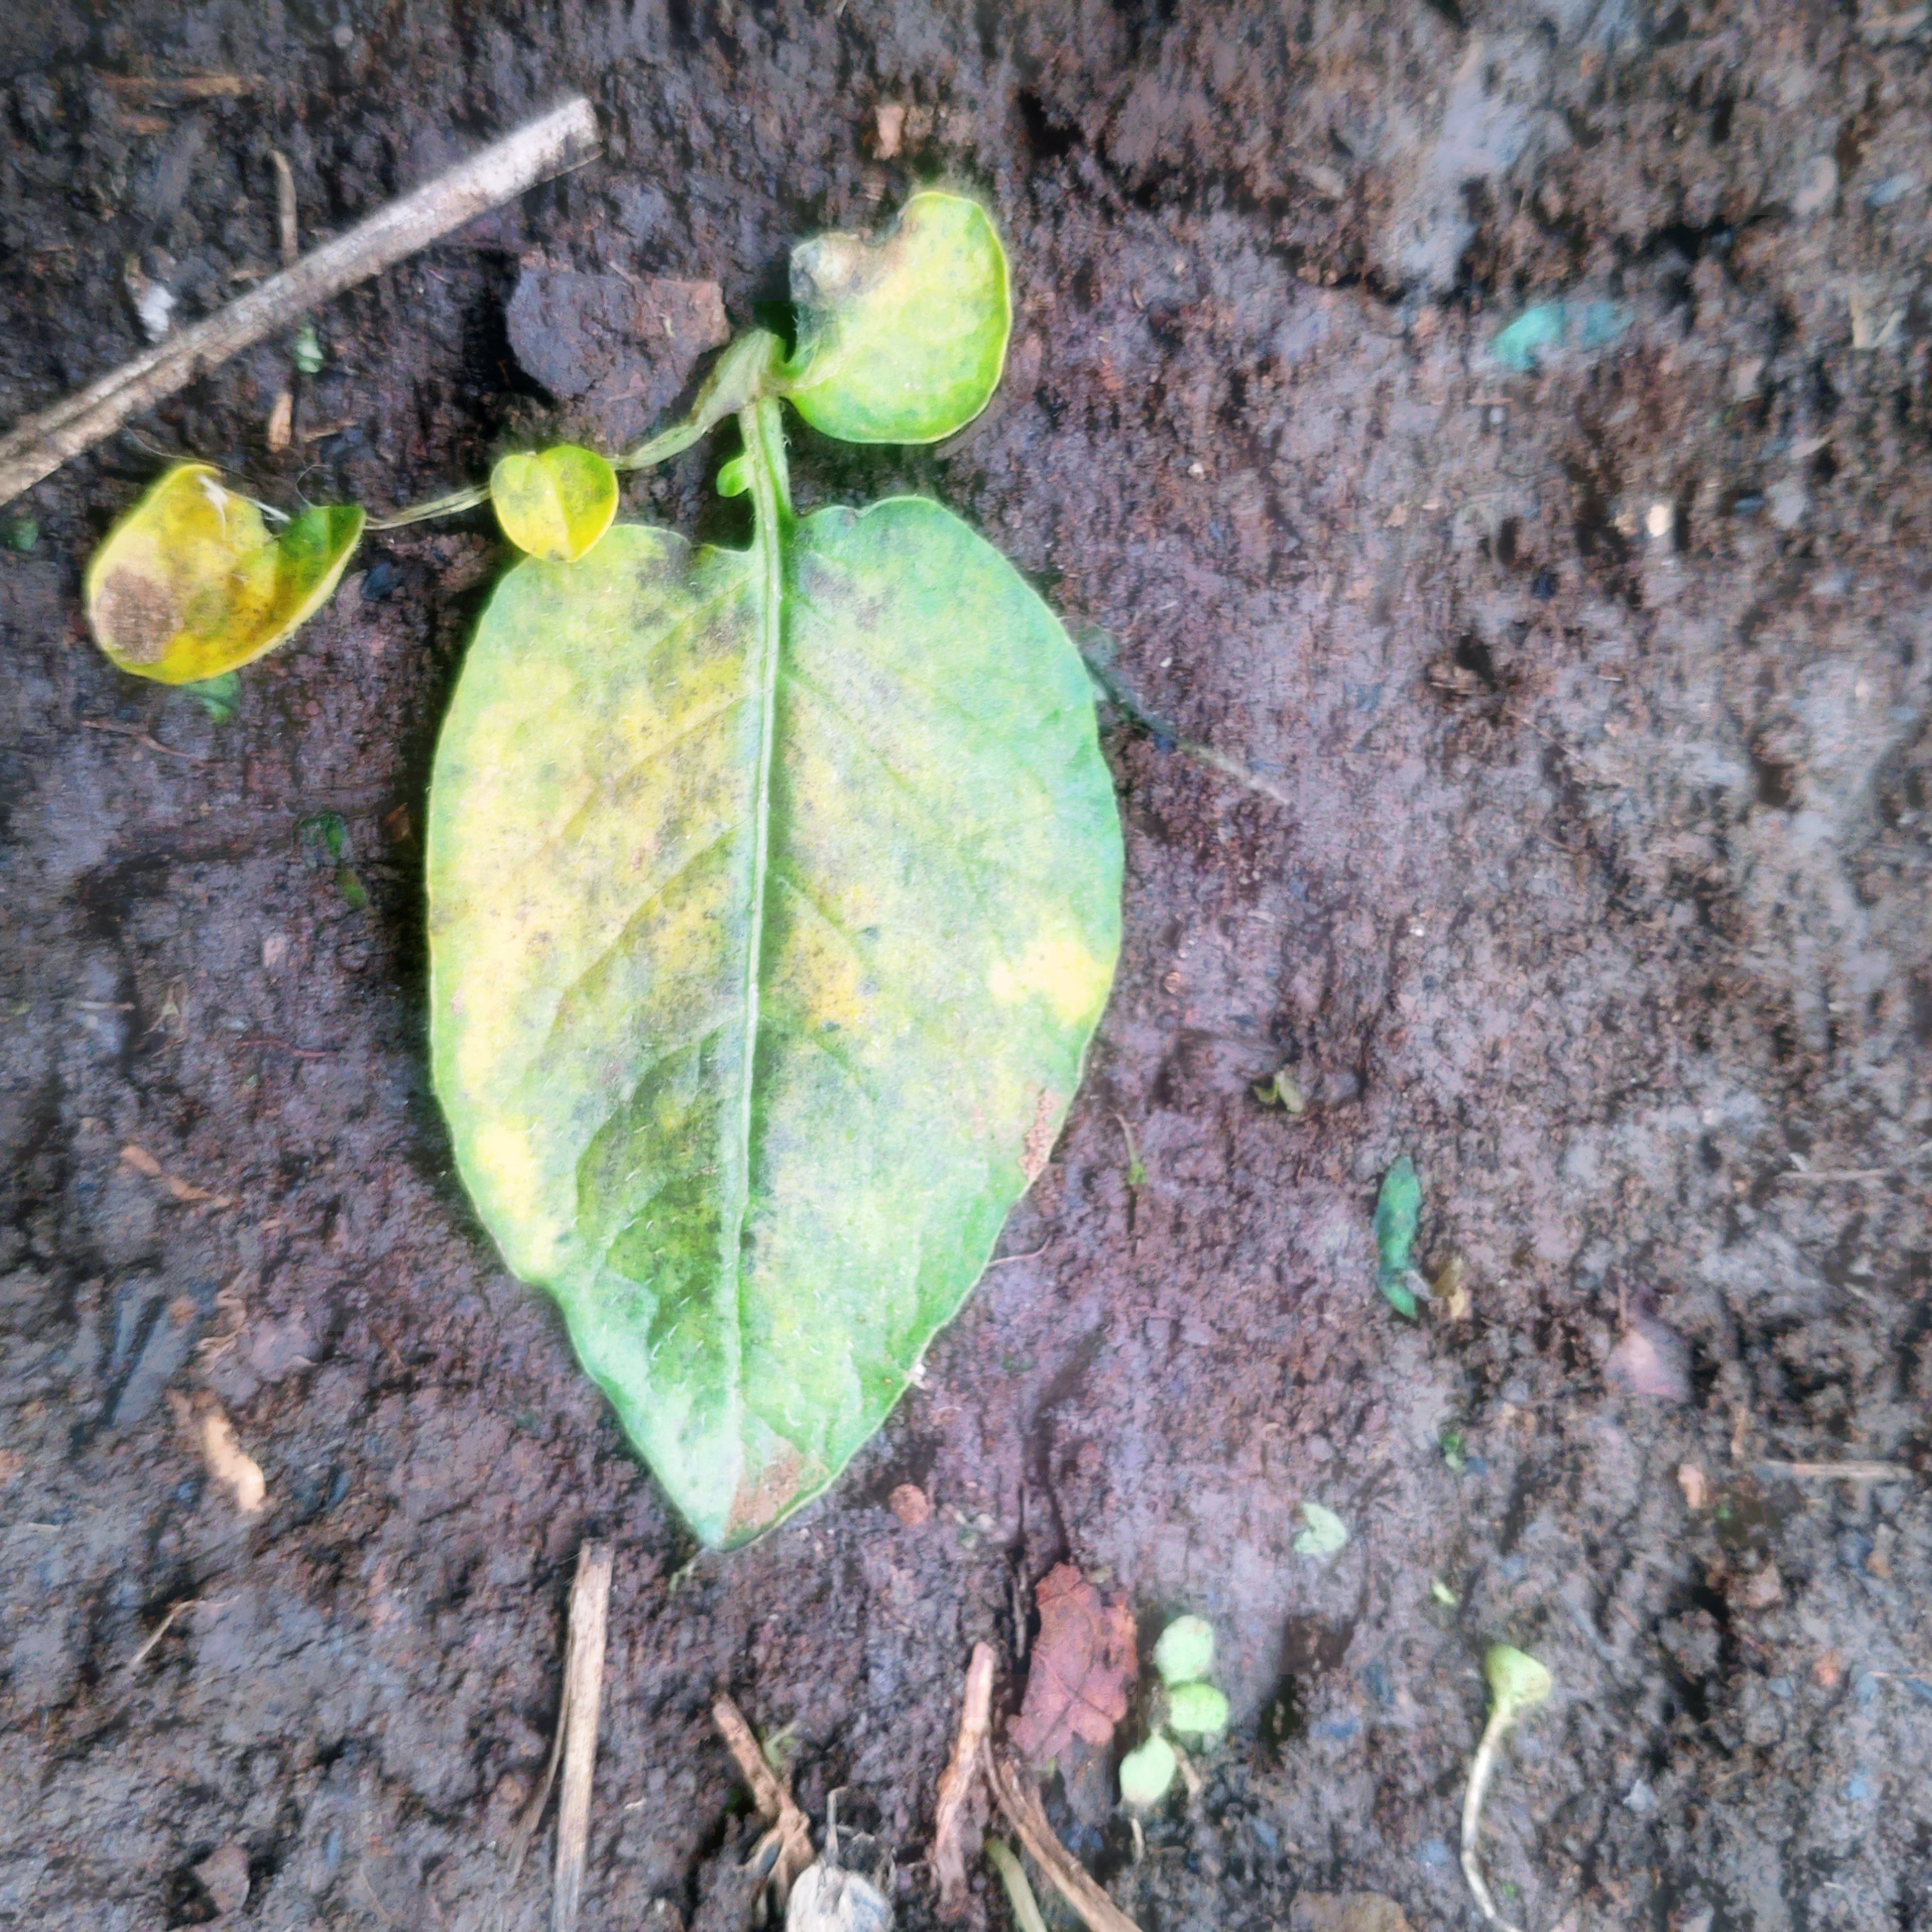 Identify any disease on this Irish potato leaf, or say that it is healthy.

late blight
